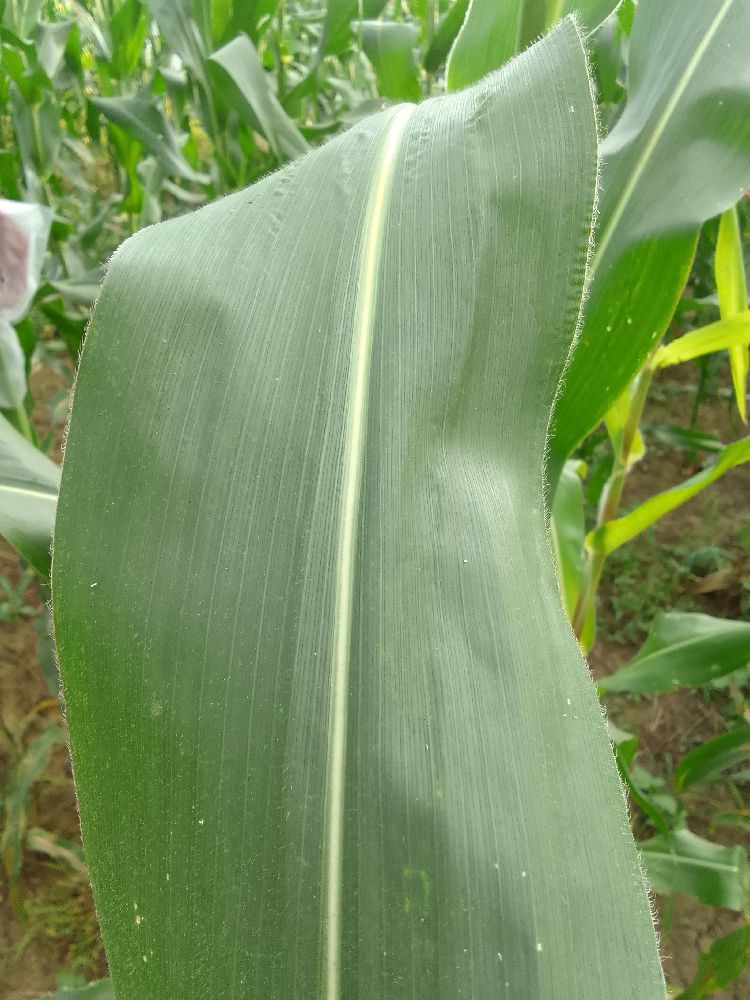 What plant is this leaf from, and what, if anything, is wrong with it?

maize, healthy
